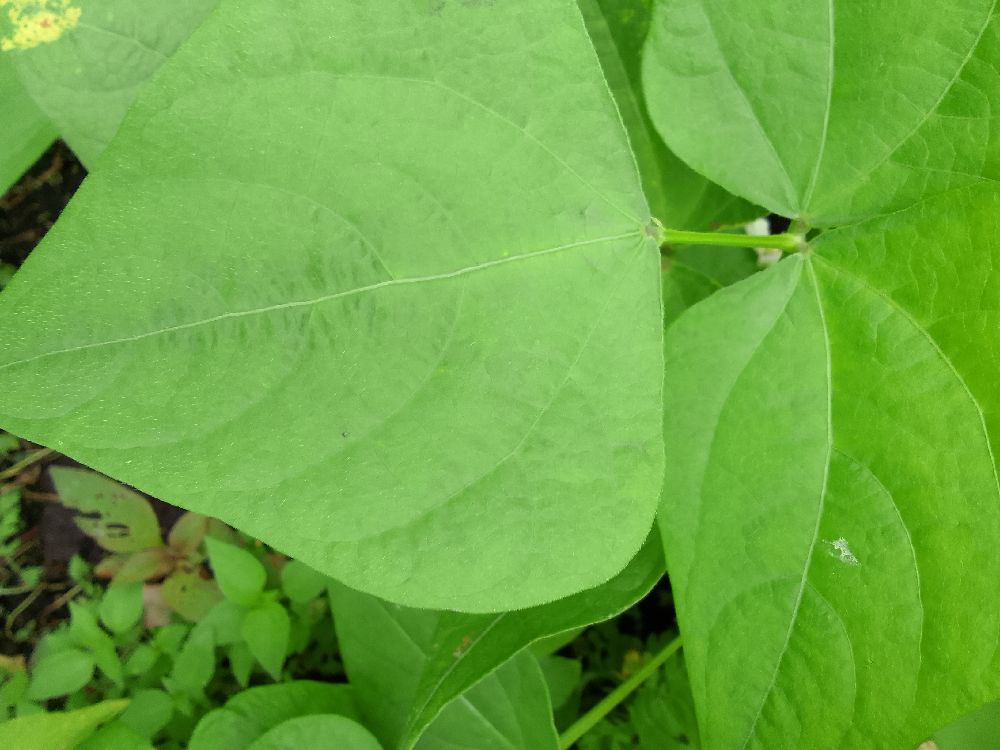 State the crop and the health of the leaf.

common bean, healthy
